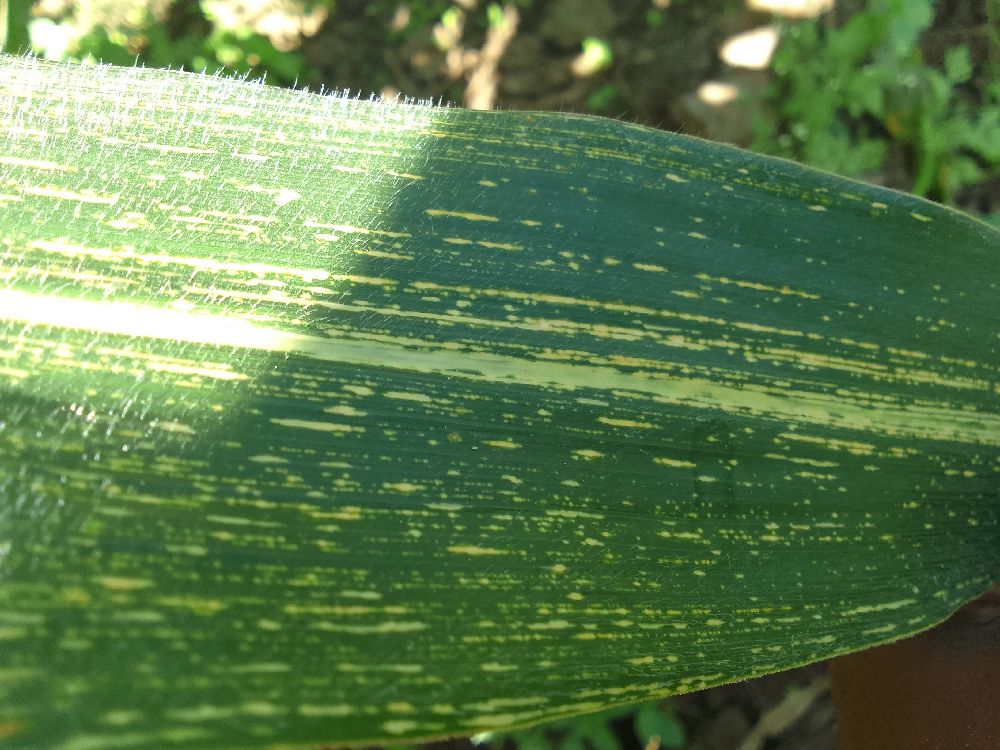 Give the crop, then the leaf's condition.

maize, maize streak virus
